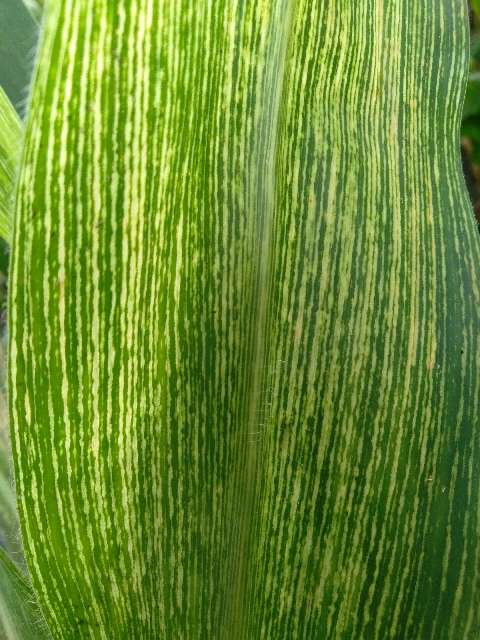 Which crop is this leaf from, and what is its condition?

maize, maize streak virus
